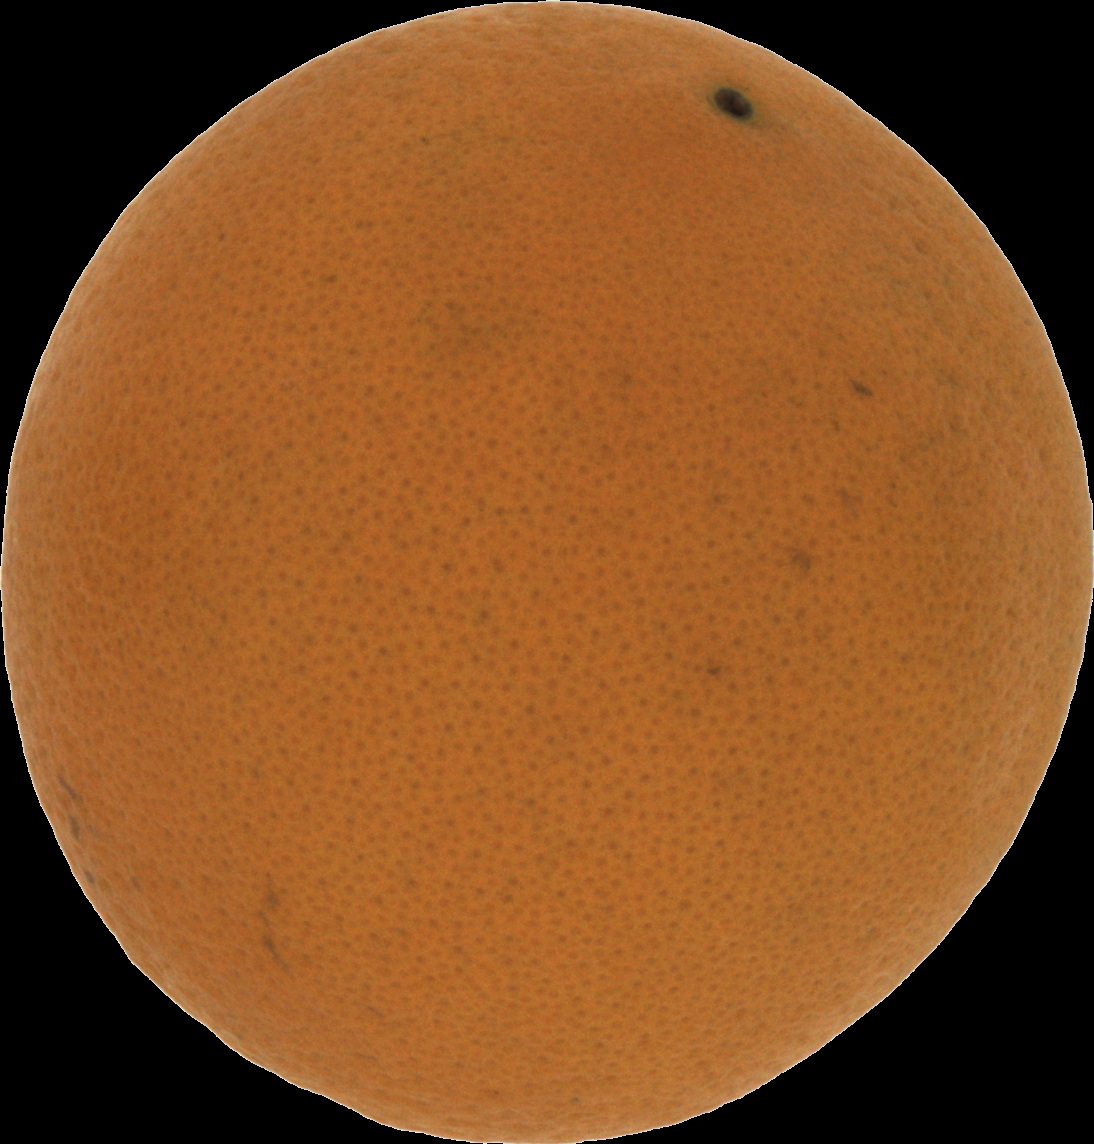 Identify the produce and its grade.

orange, good
